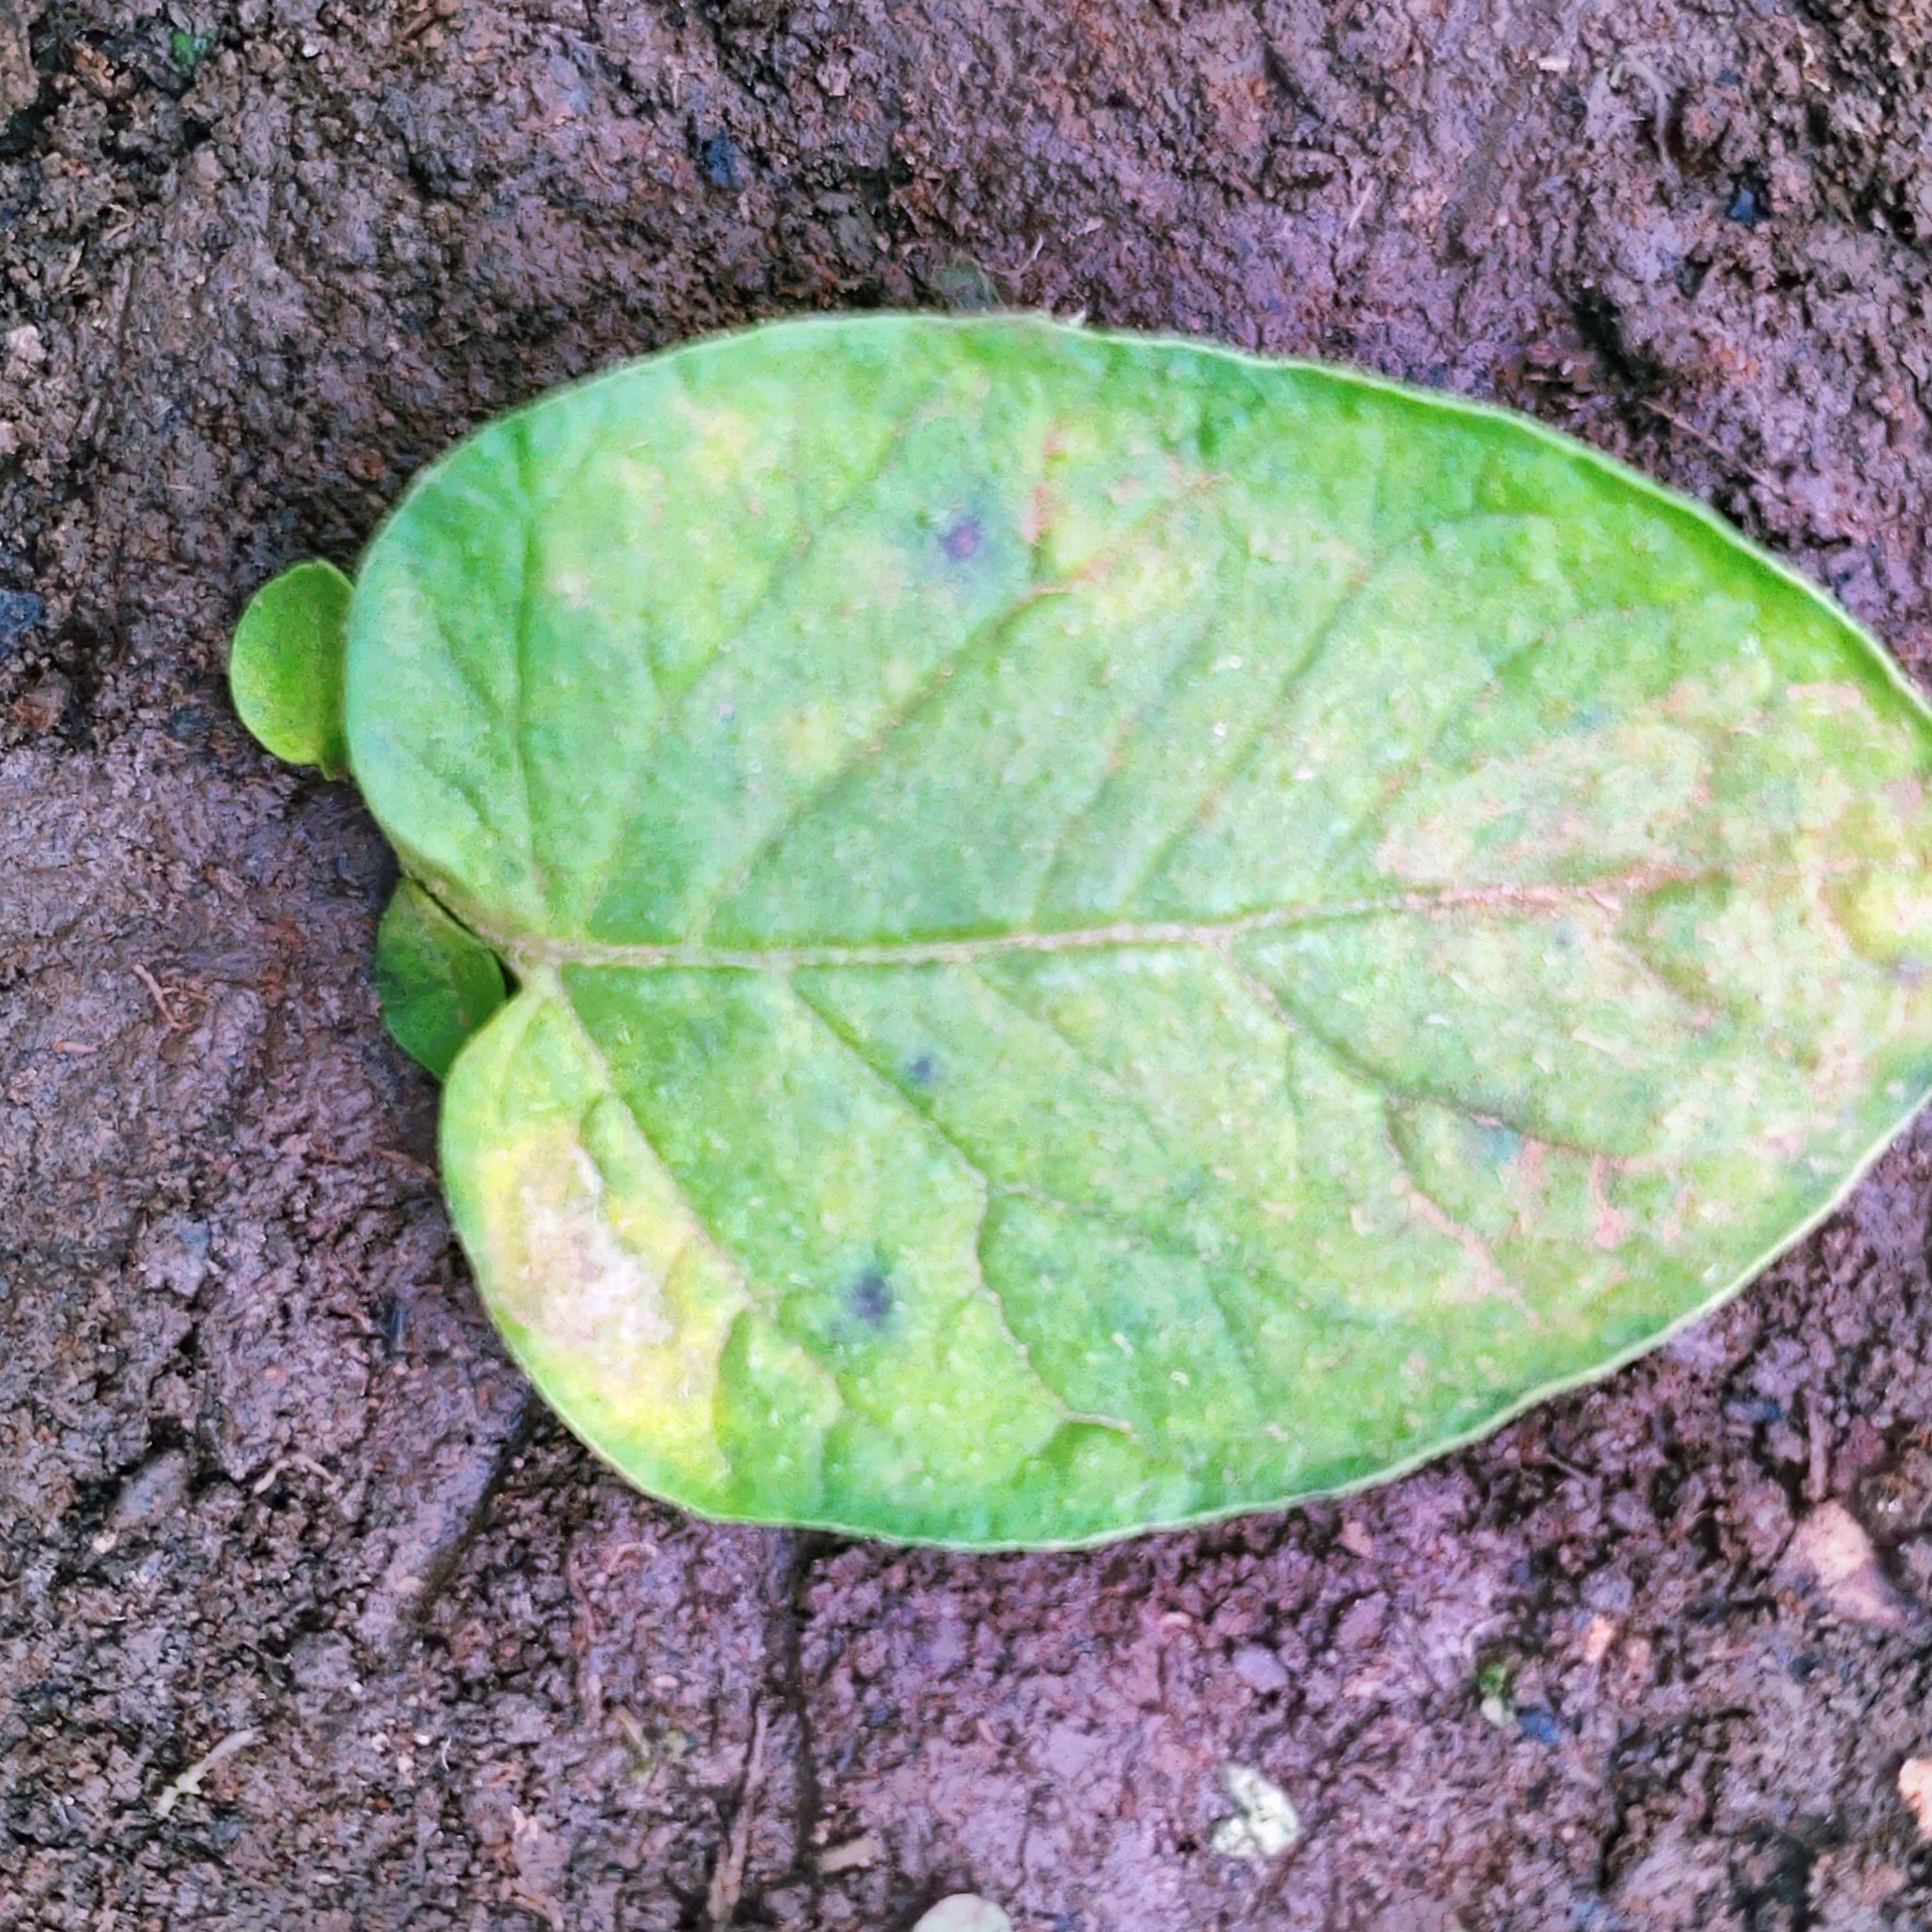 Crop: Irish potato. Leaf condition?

late blight
